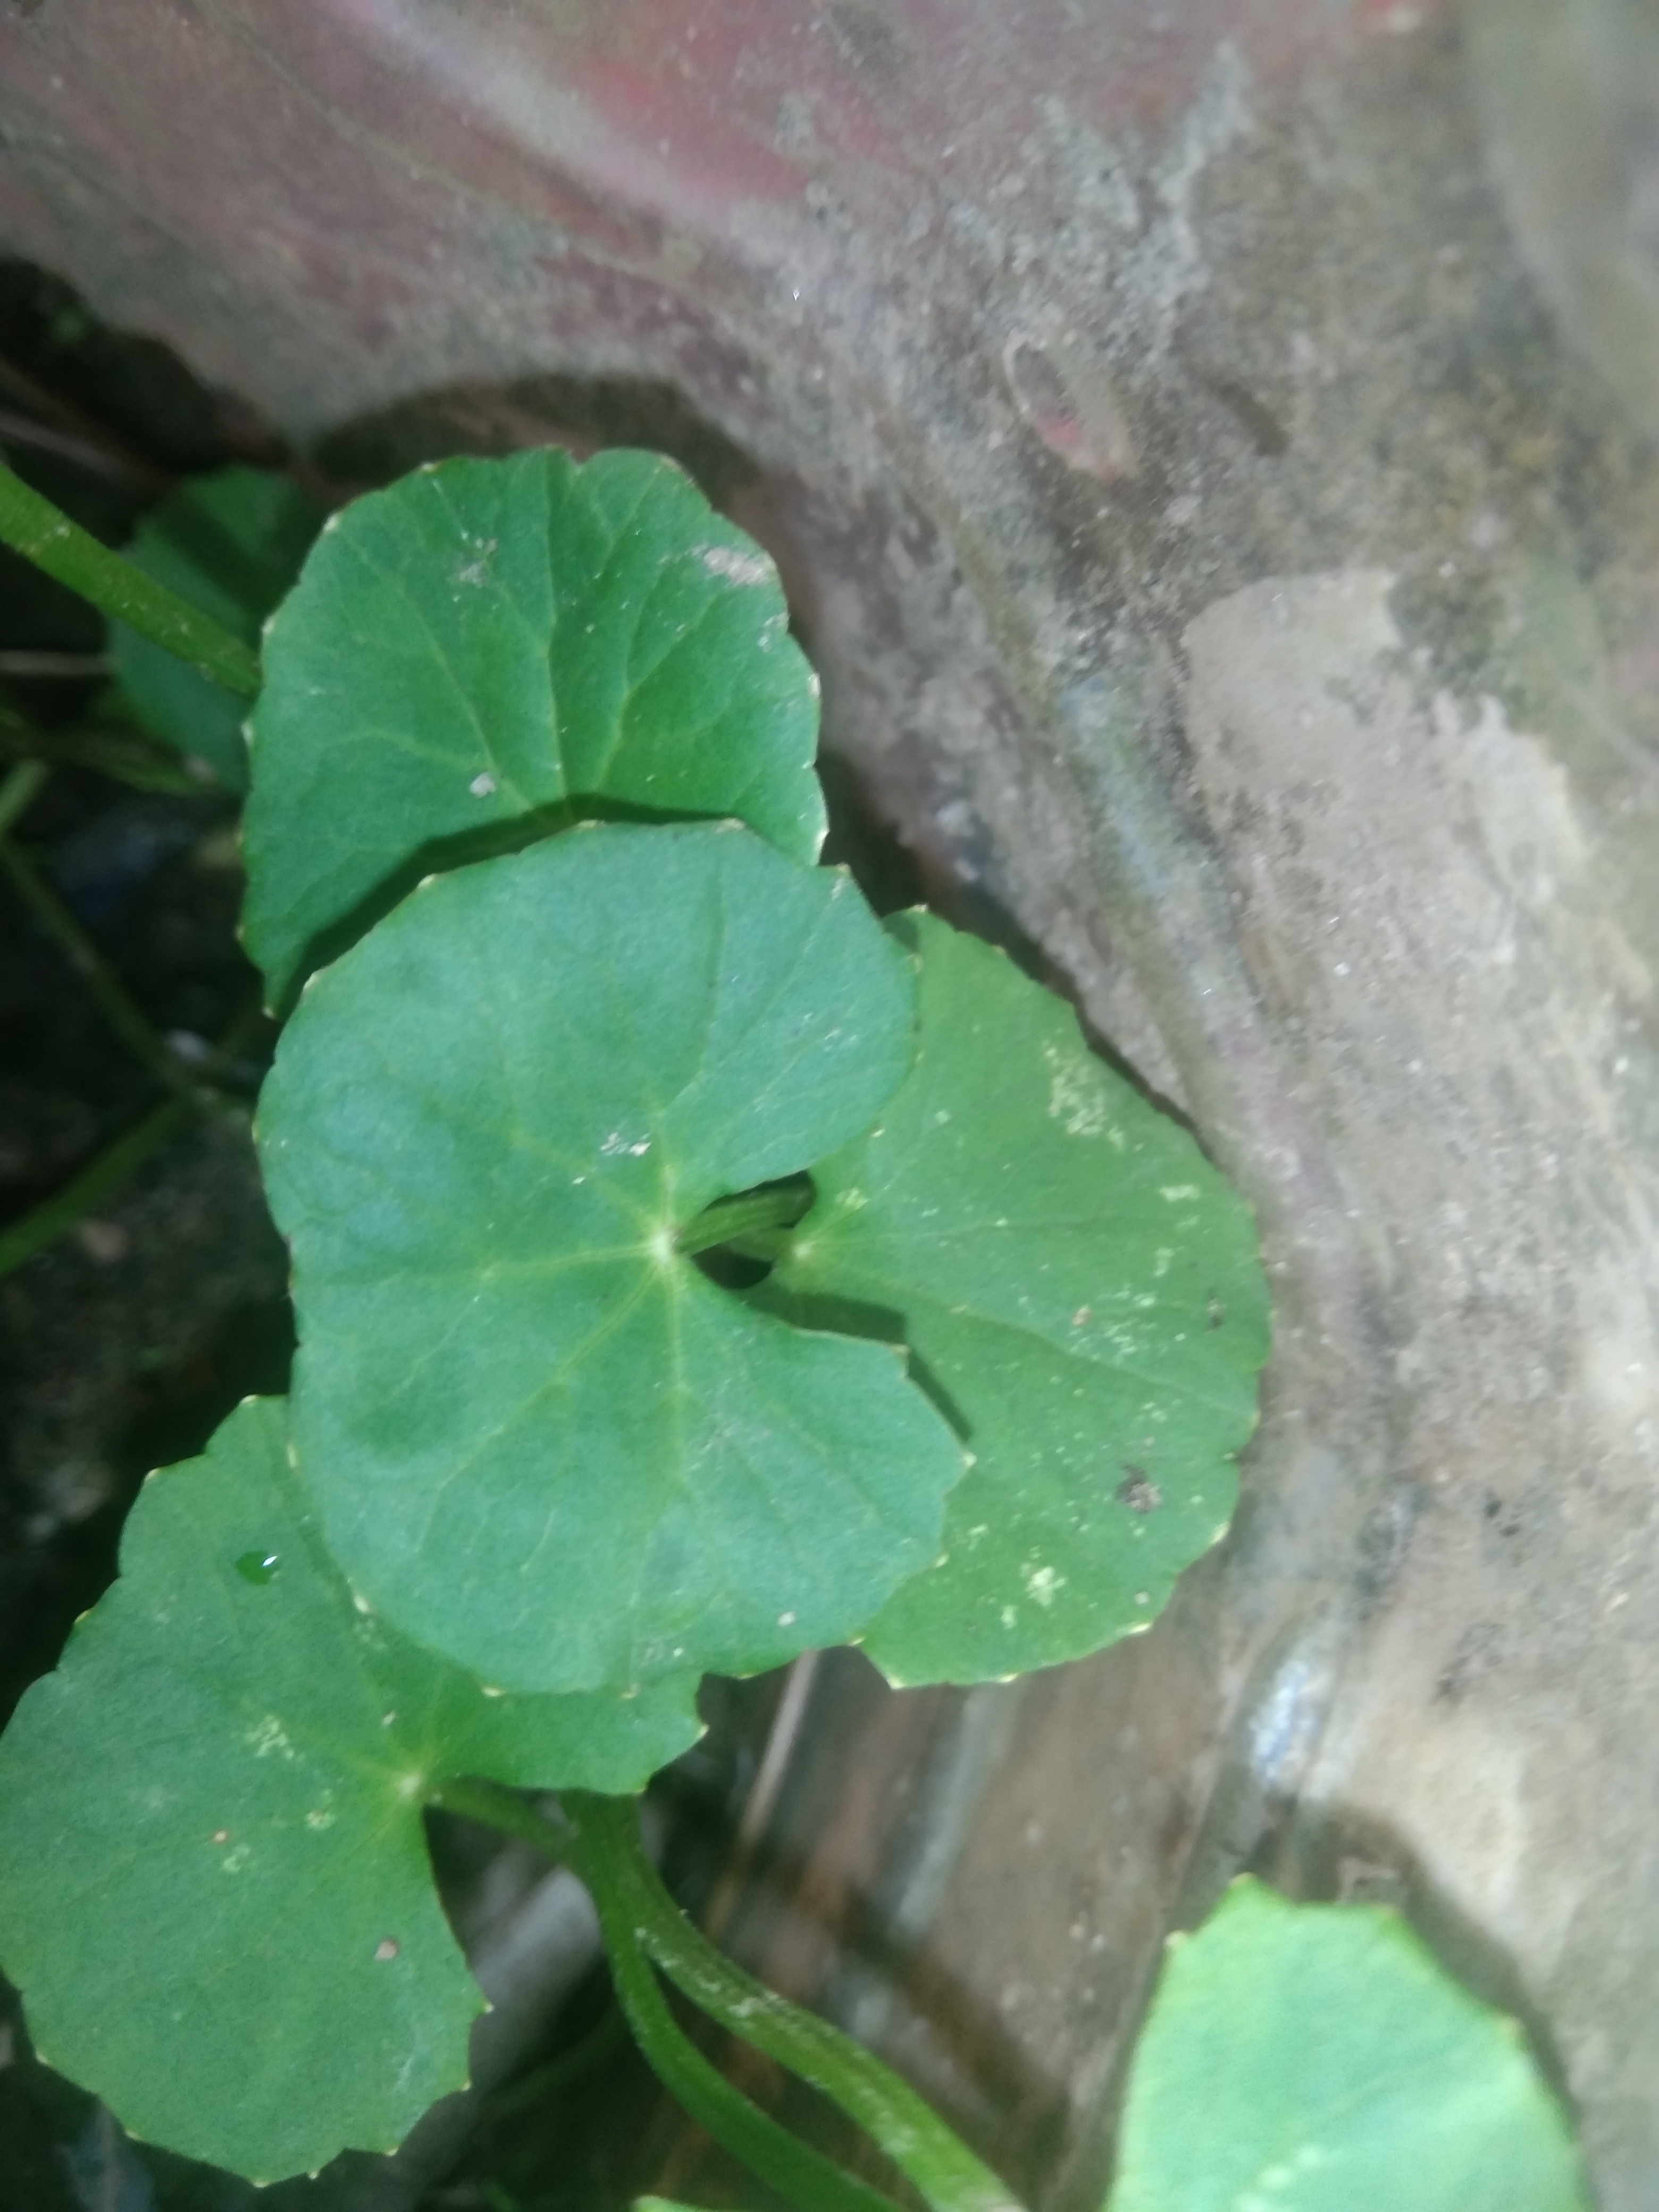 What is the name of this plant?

thankuni
